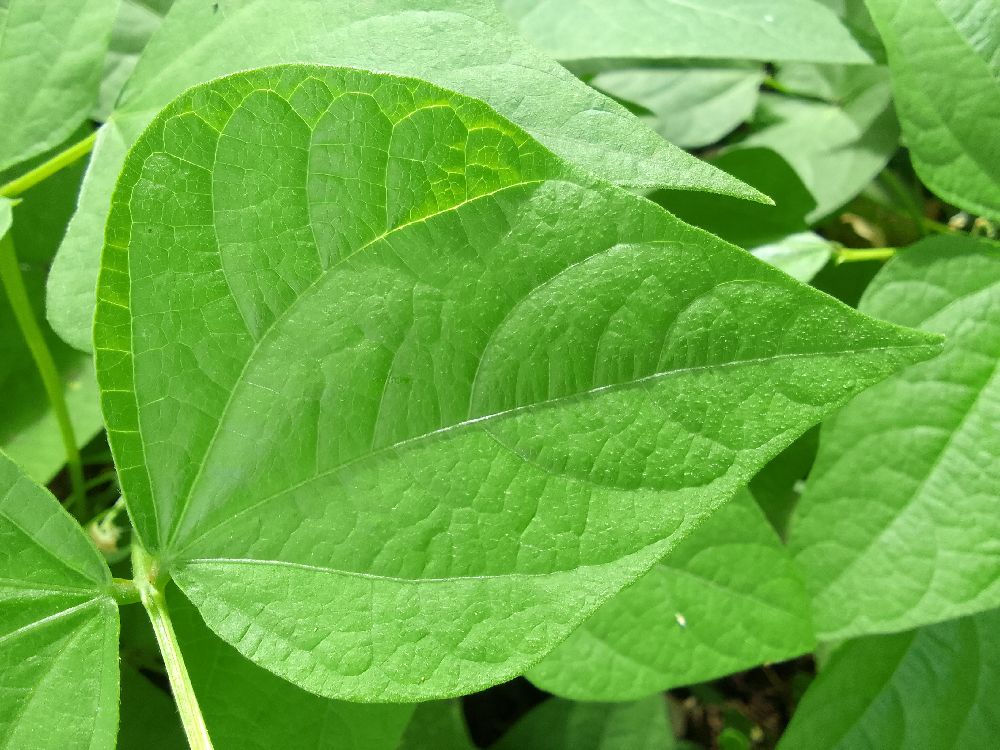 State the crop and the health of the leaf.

common bean, healthy
